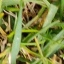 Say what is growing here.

grass
